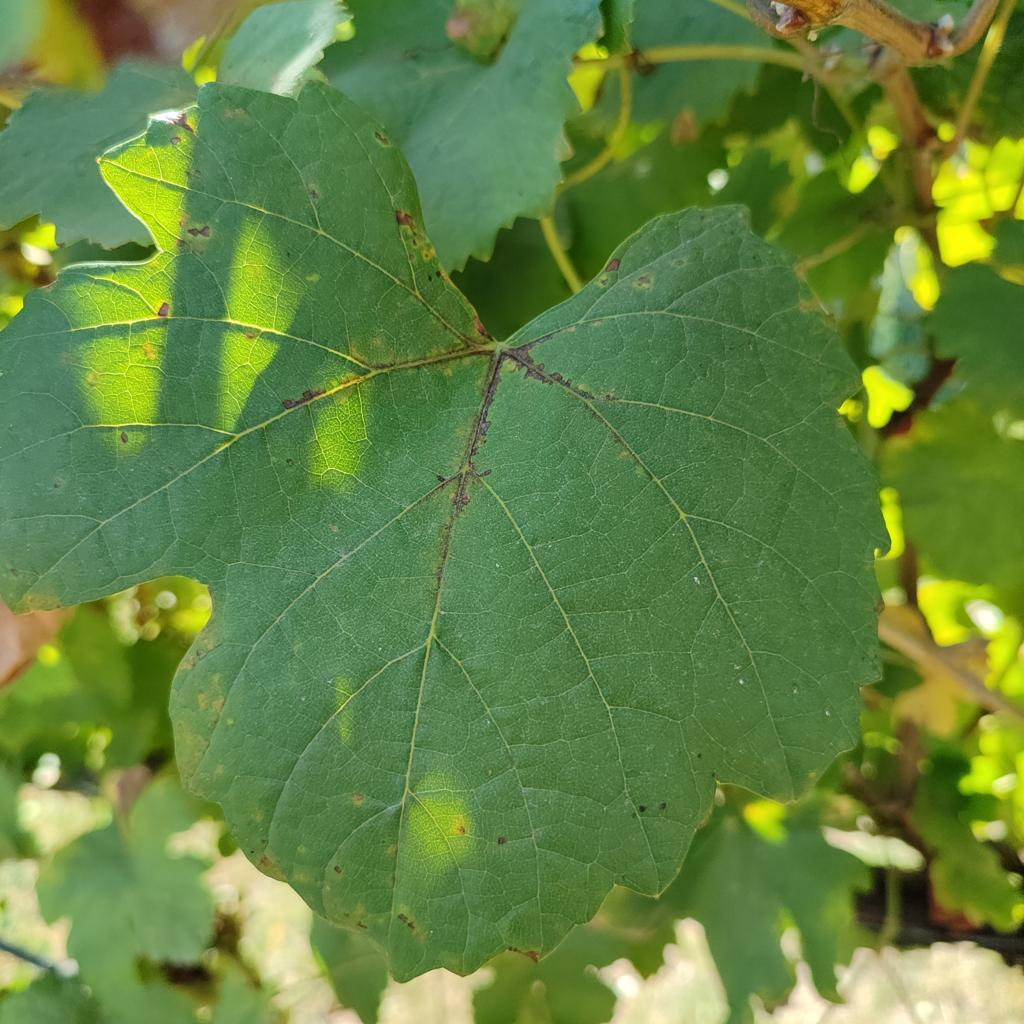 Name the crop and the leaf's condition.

grapevine, downy mildew
